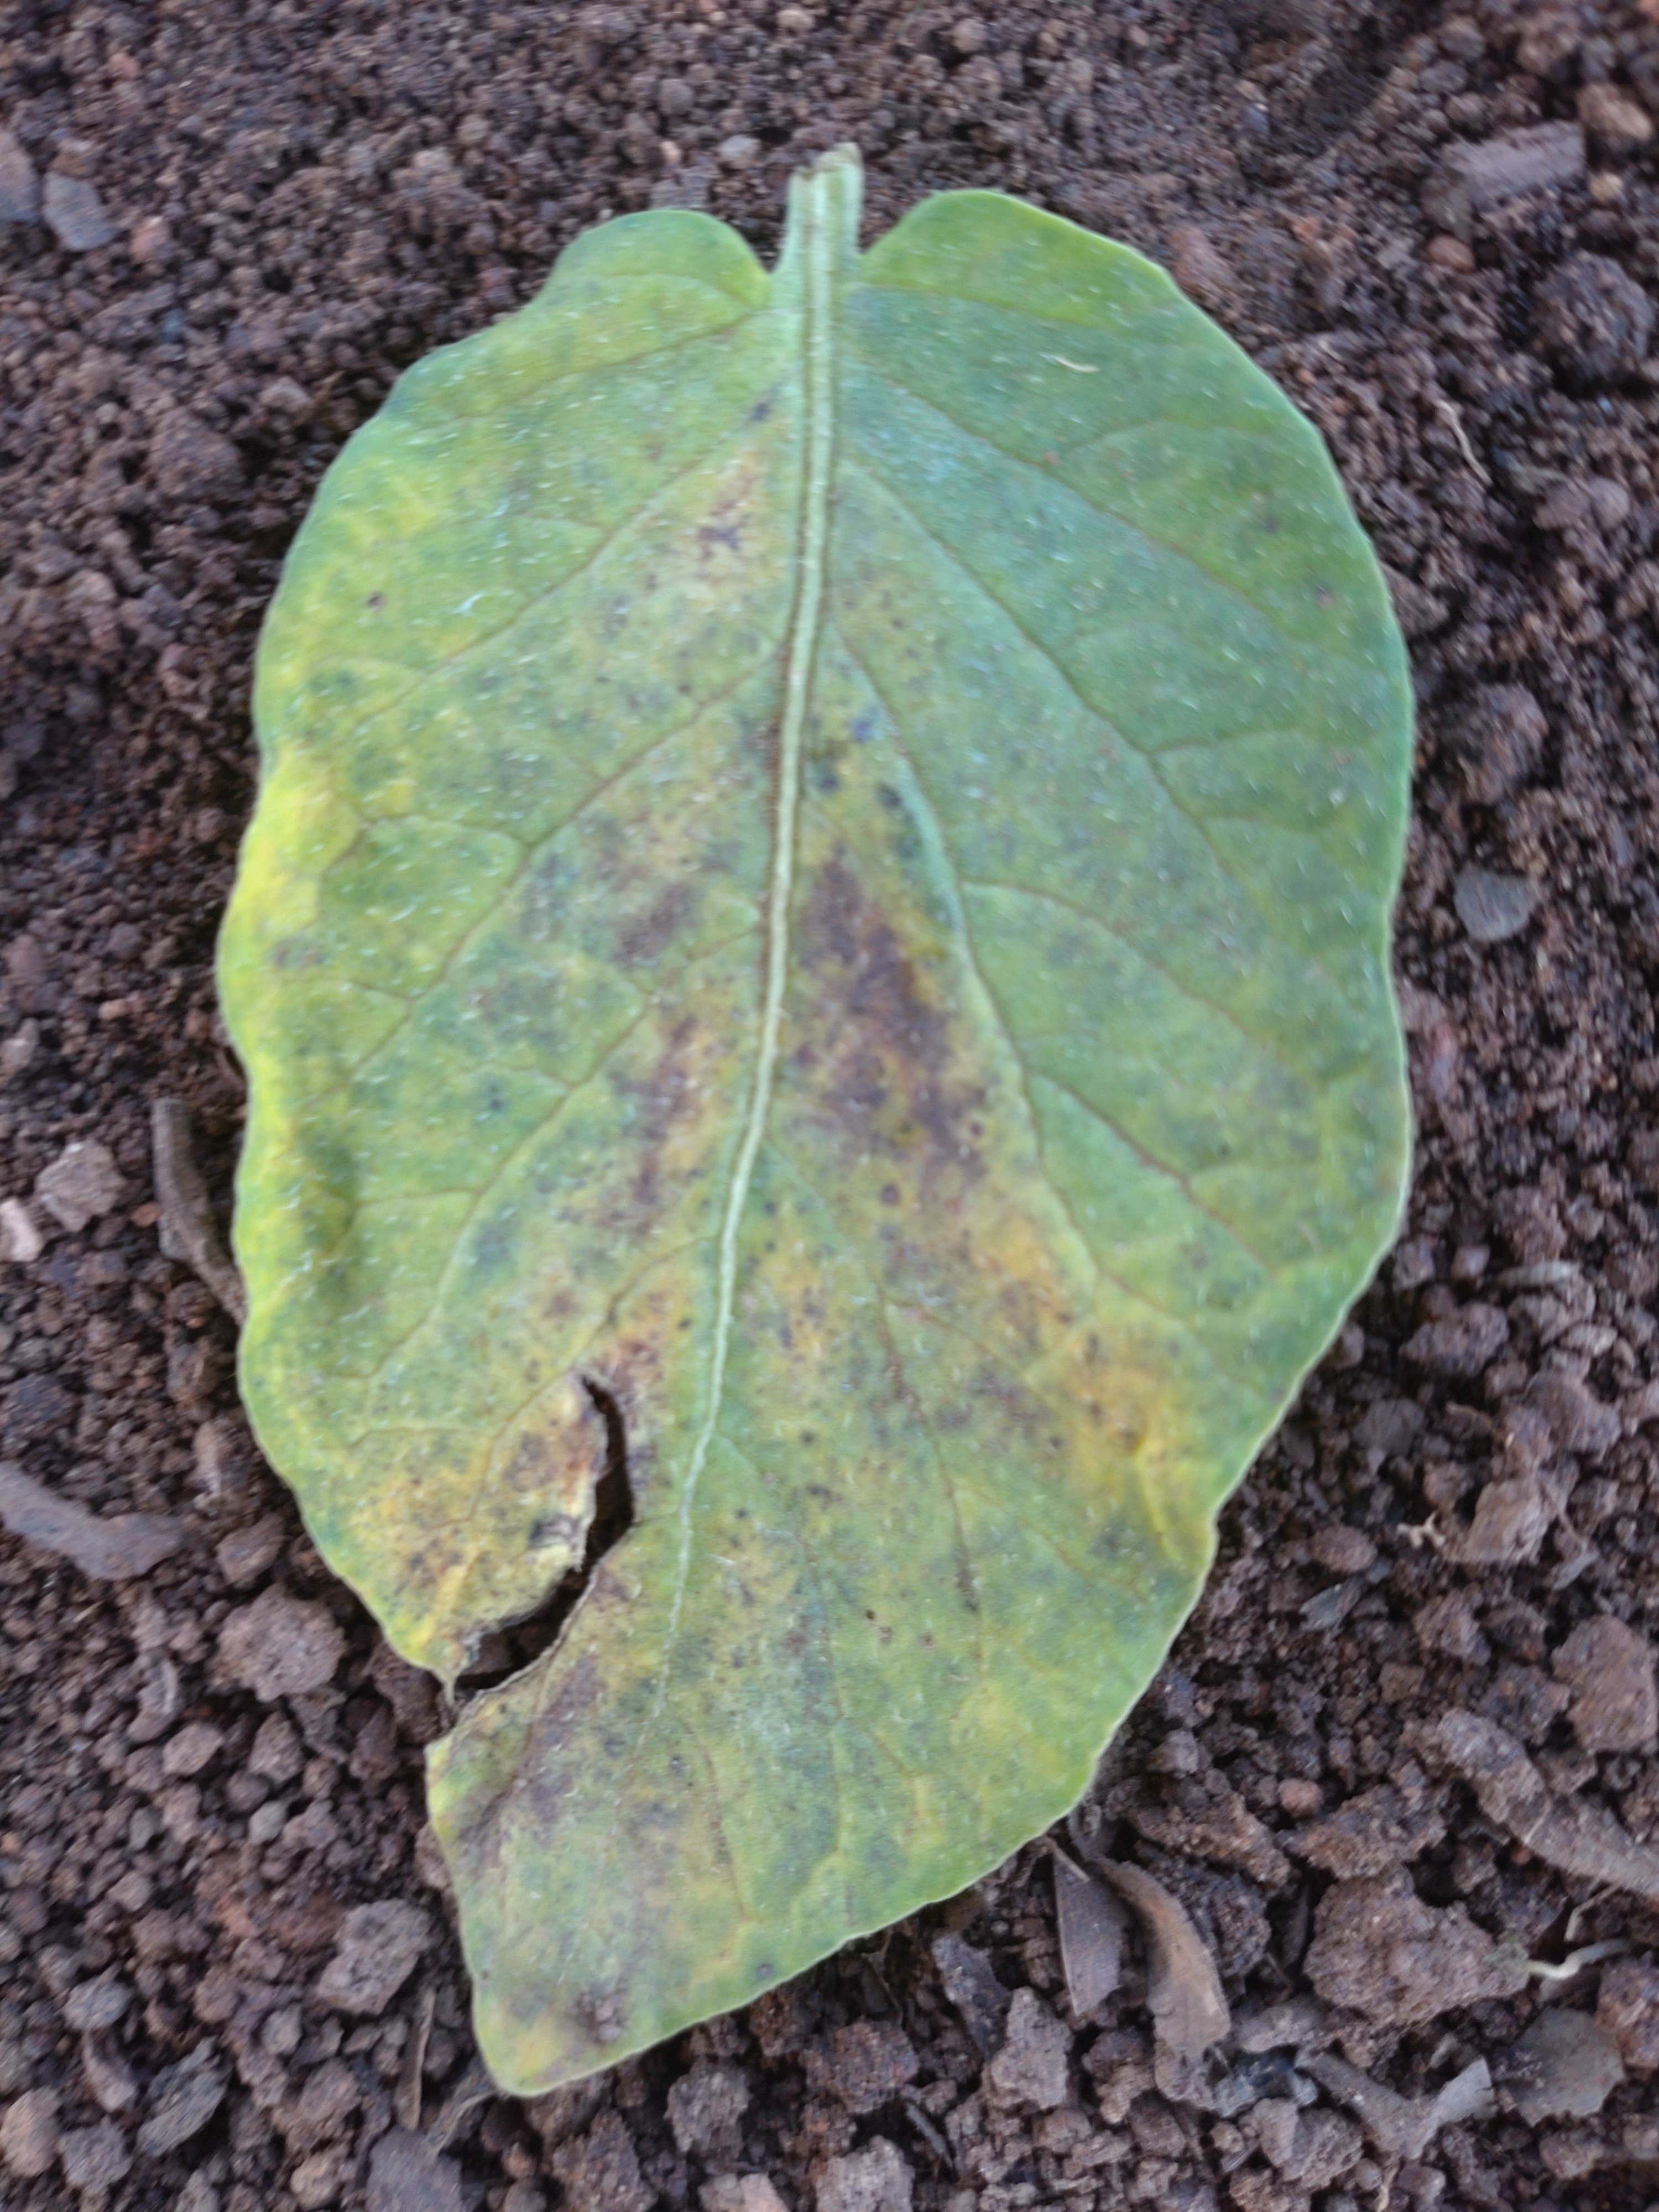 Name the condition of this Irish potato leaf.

late blight
